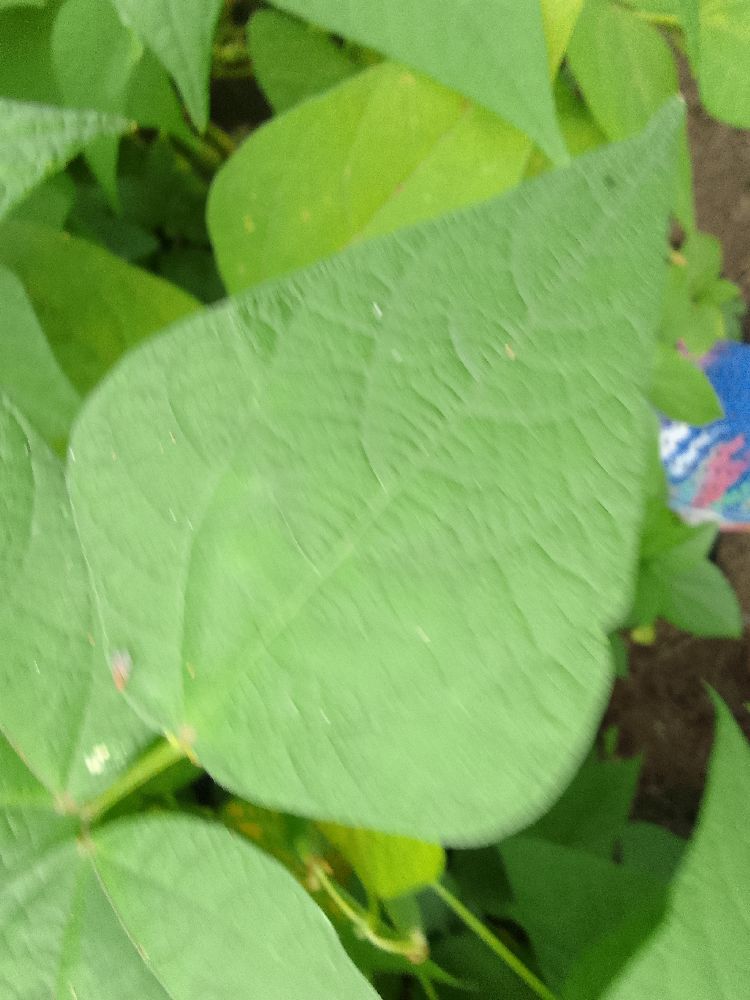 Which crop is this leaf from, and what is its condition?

common bean, healthy
